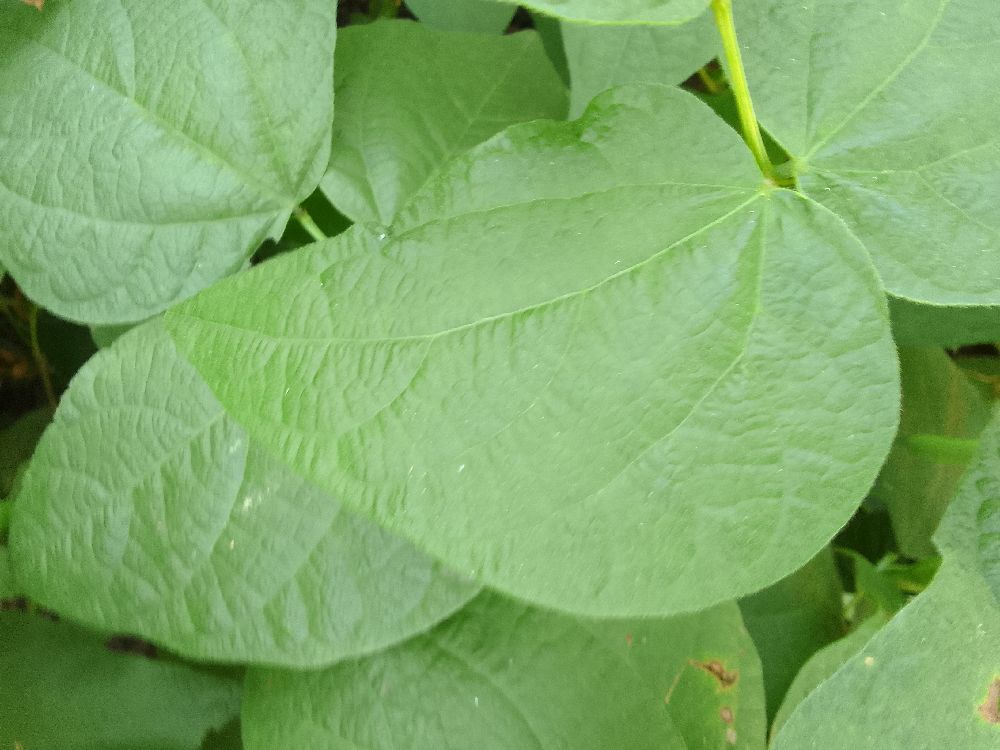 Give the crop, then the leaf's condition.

common bean, healthy
